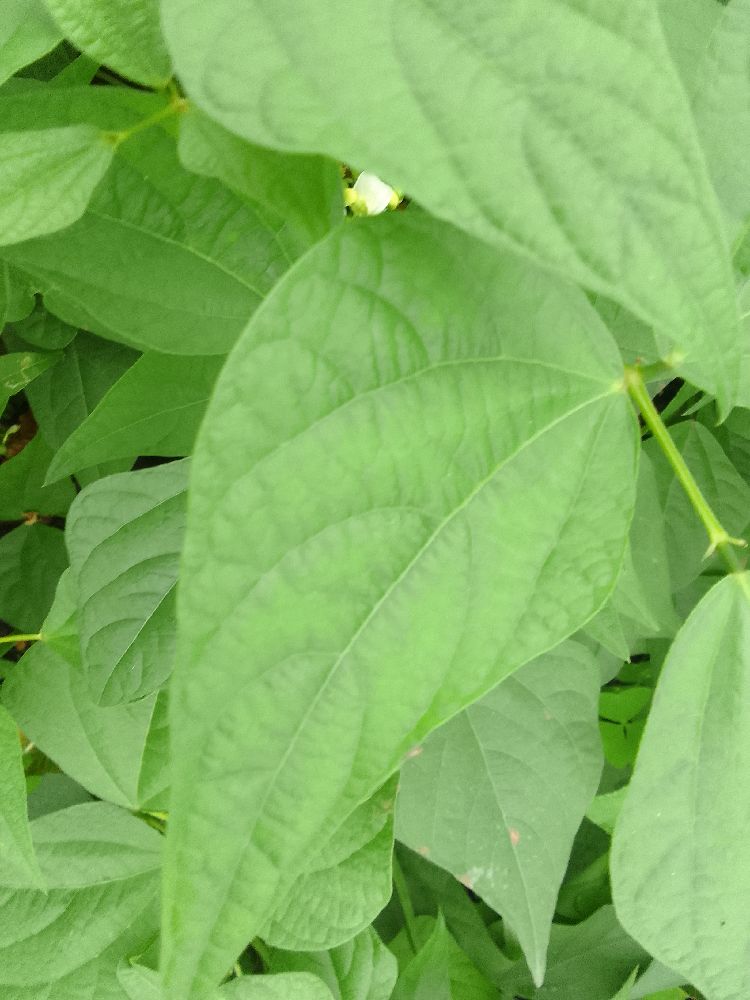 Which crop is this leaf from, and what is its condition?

common bean, healthy
